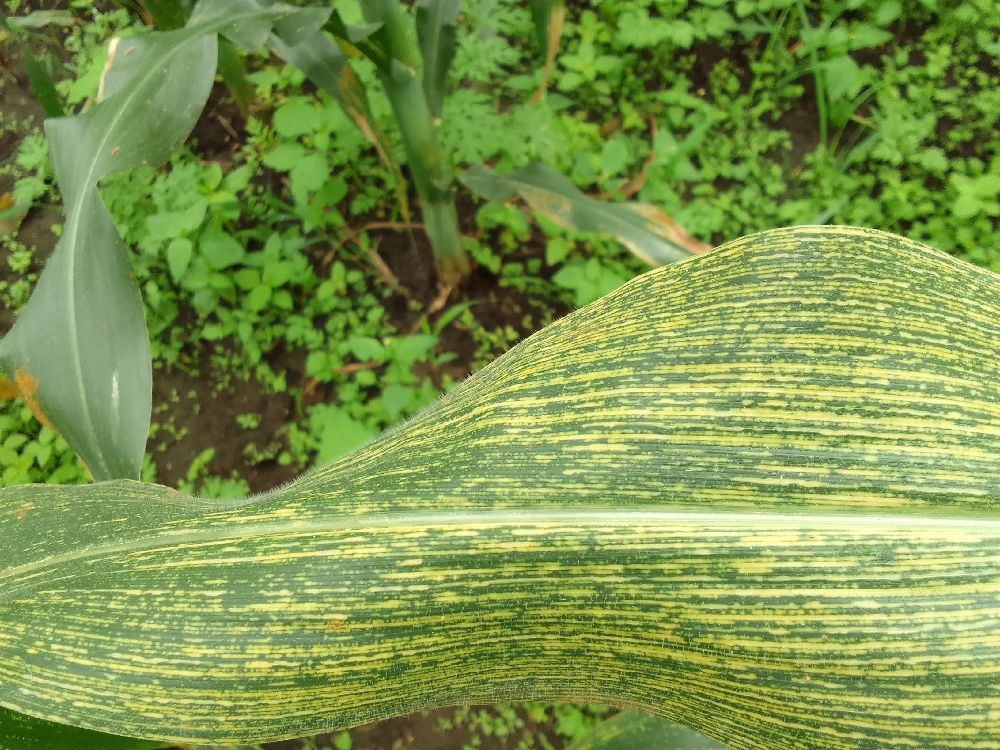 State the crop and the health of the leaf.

maize, maize streak virus
